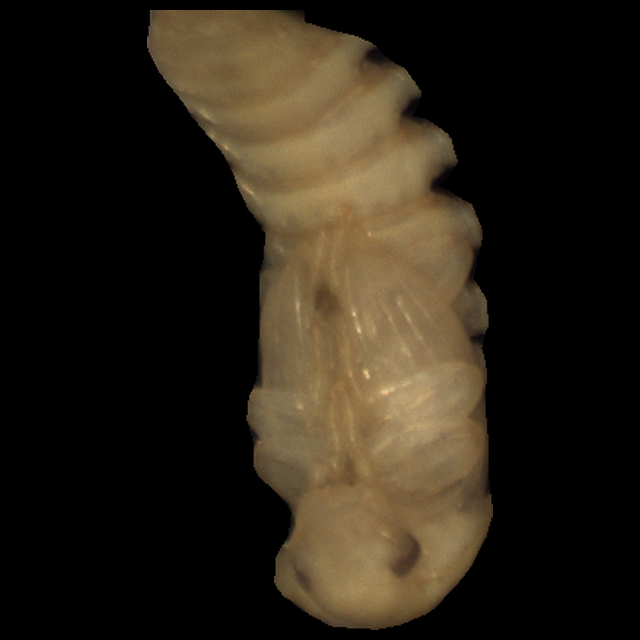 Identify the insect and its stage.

mealworm pupa
